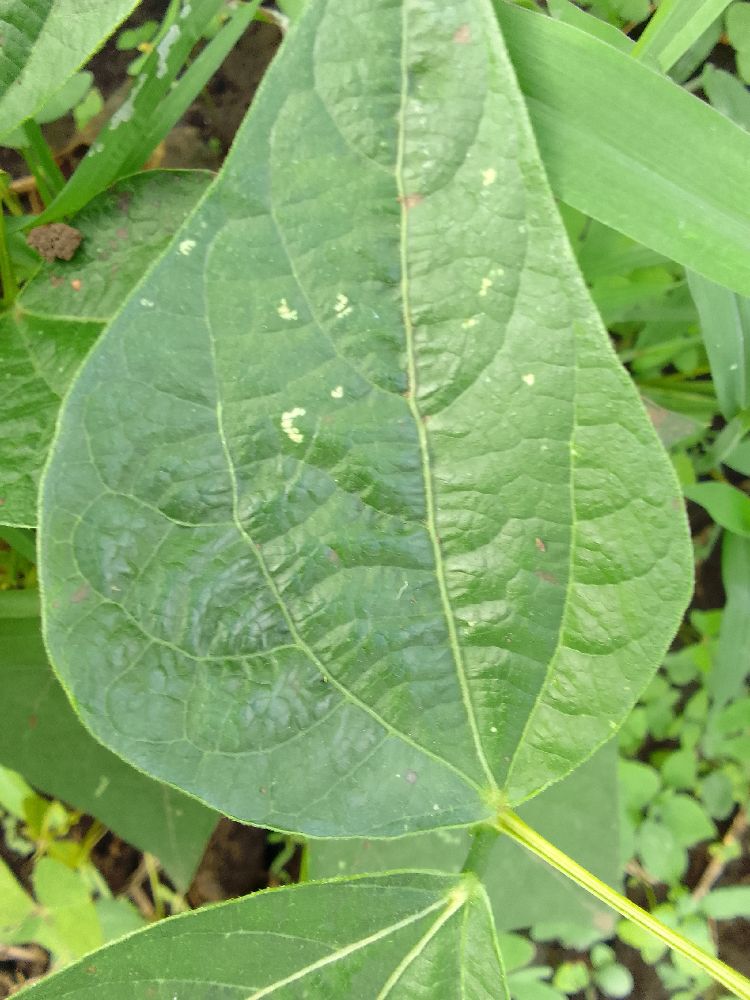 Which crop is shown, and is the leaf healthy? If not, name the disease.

common bean, healthy
